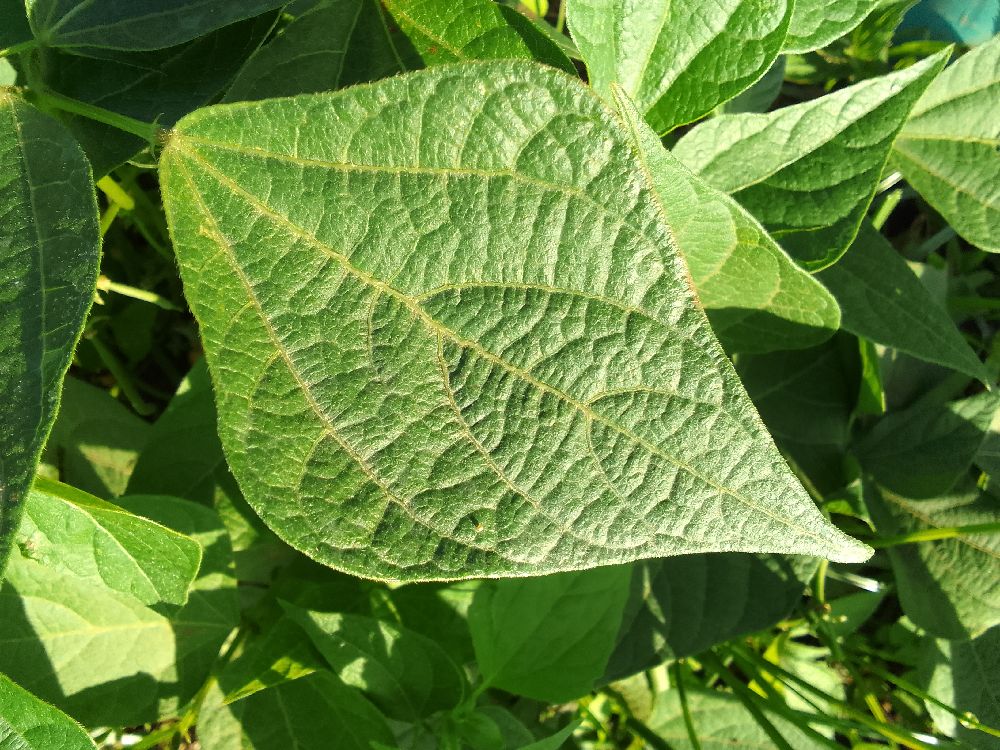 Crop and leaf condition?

common bean, healthy
